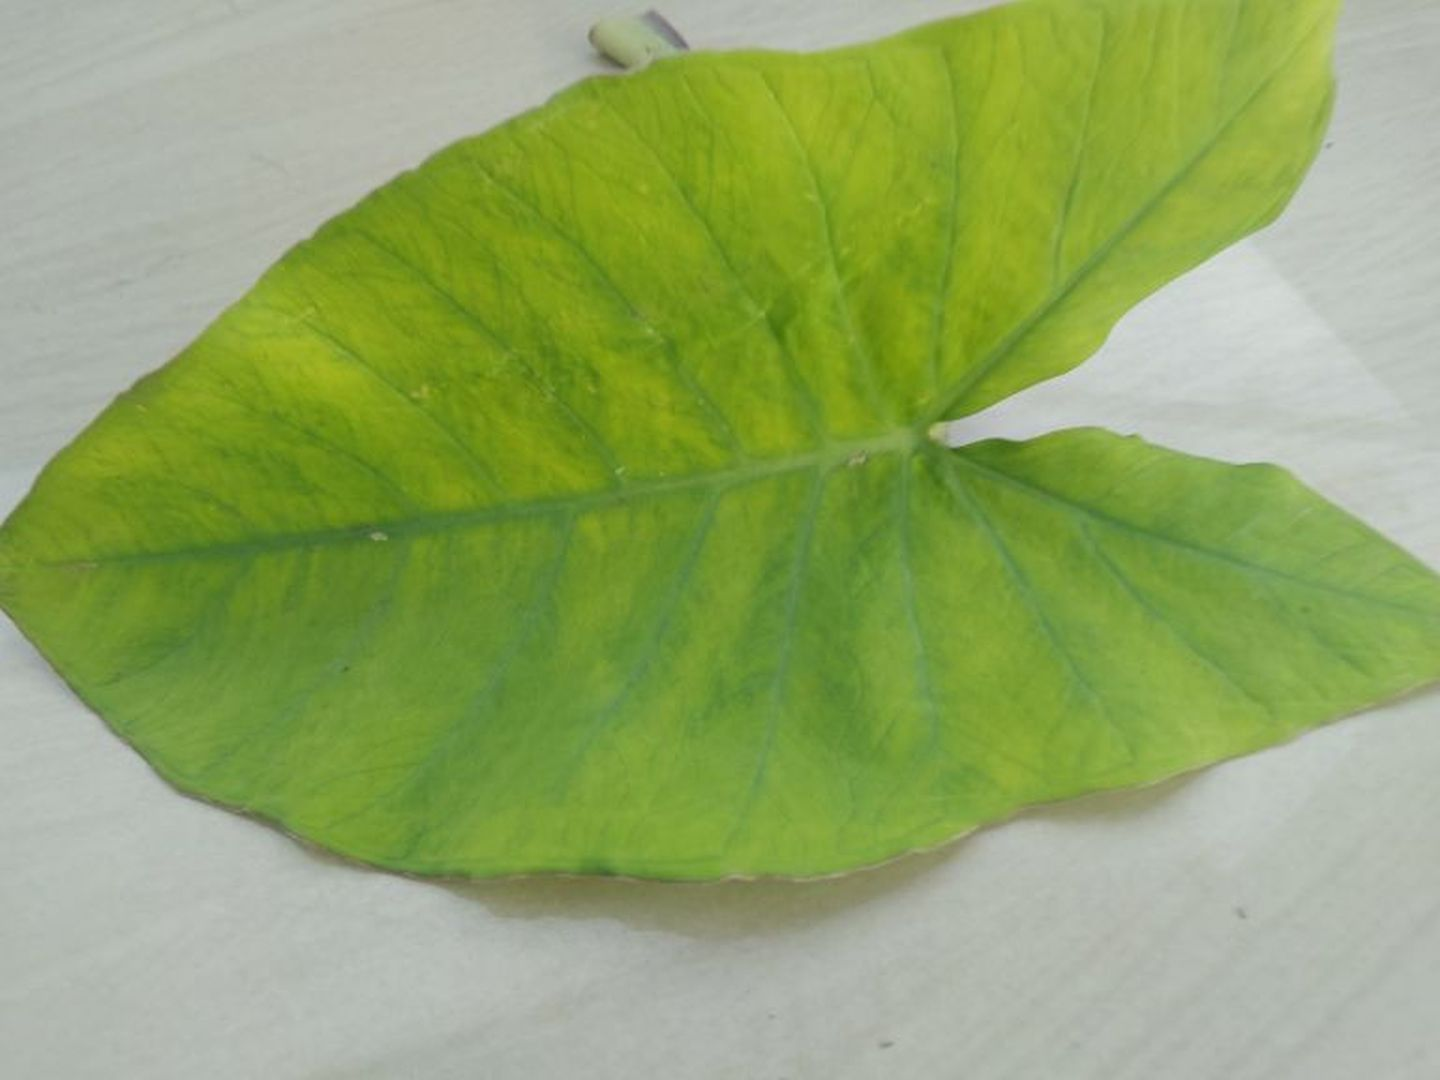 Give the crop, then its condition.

taro, mosaic
